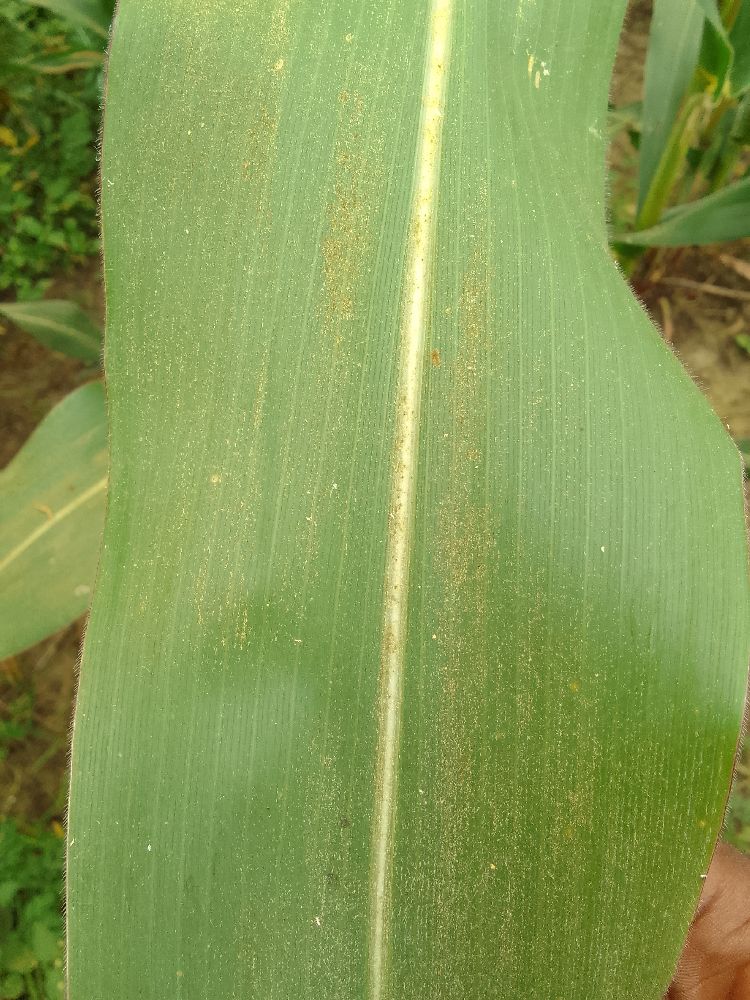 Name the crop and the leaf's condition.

maize, healthy
